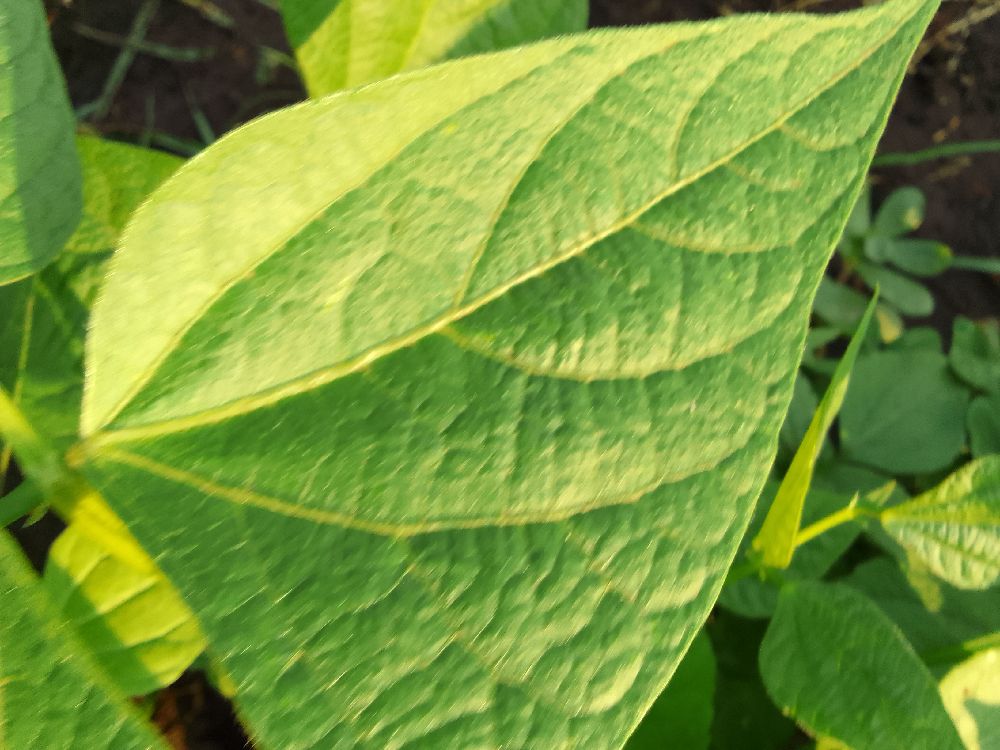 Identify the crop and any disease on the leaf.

common bean, healthy
